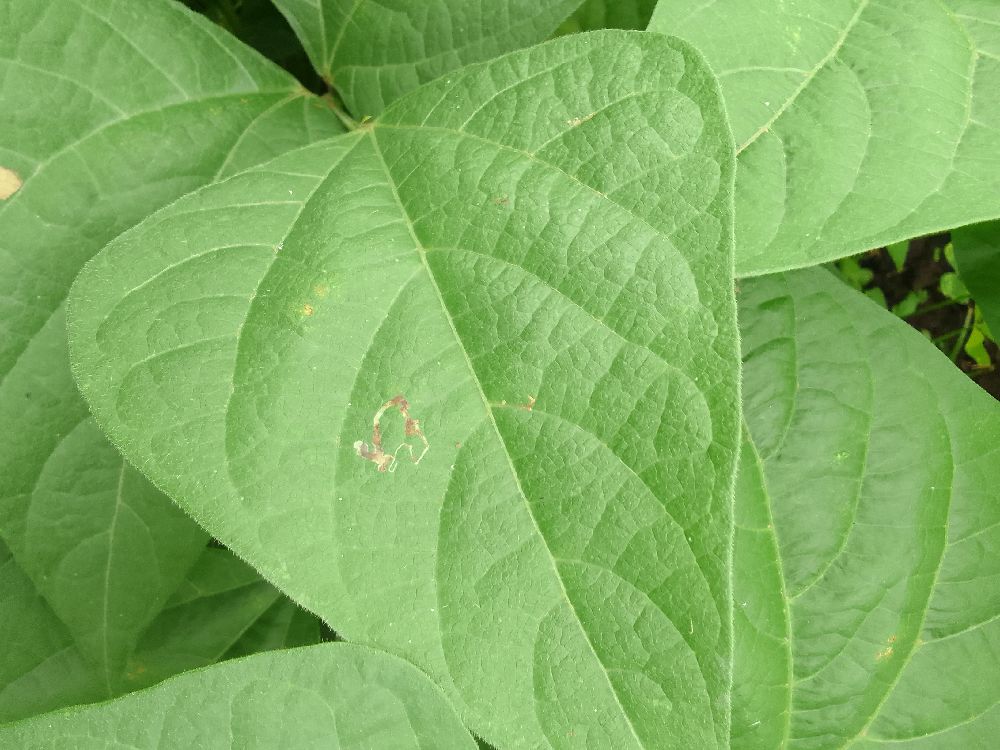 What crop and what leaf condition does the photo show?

common bean, healthy
